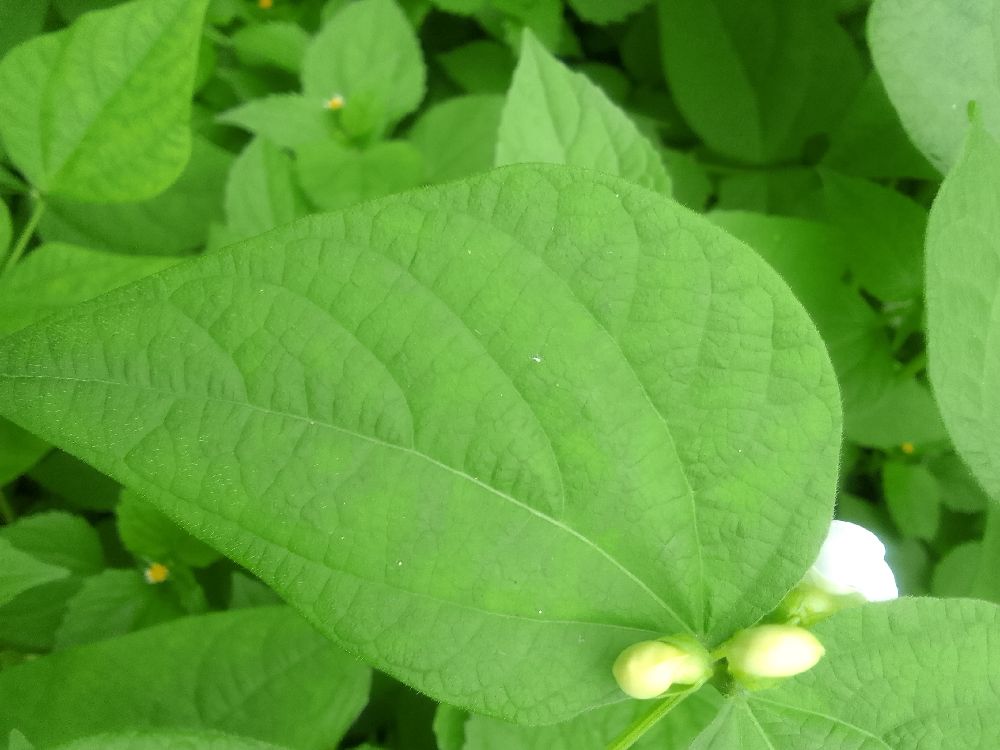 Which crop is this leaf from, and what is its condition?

common bean, healthy
